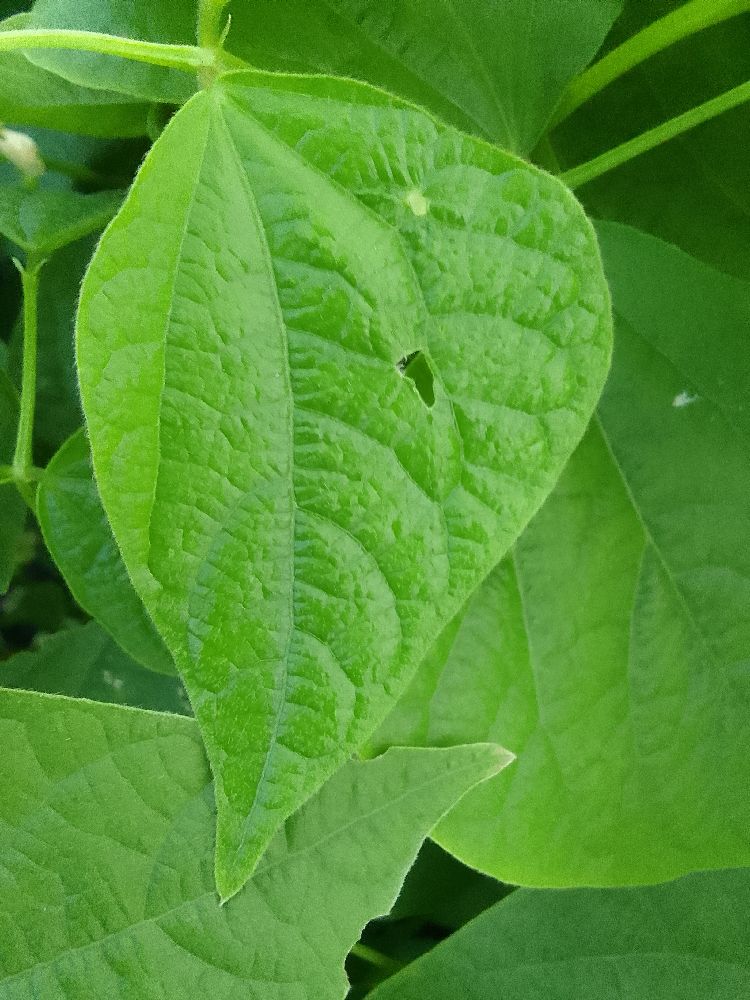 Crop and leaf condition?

common bean, healthy
